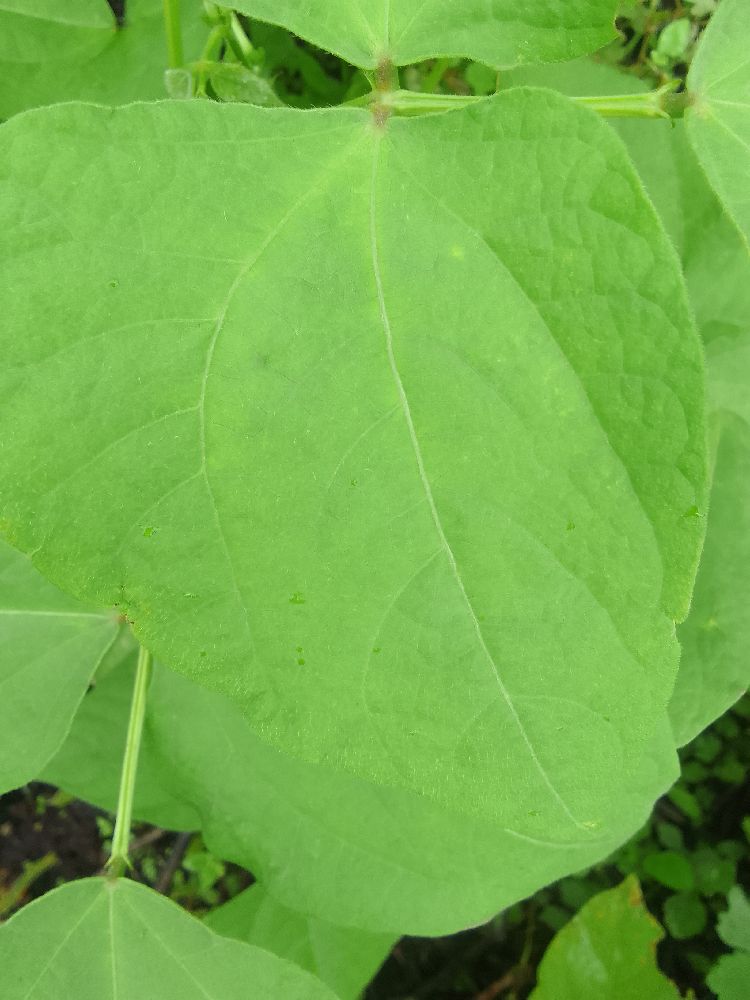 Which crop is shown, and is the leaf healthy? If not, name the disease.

common bean, healthy
